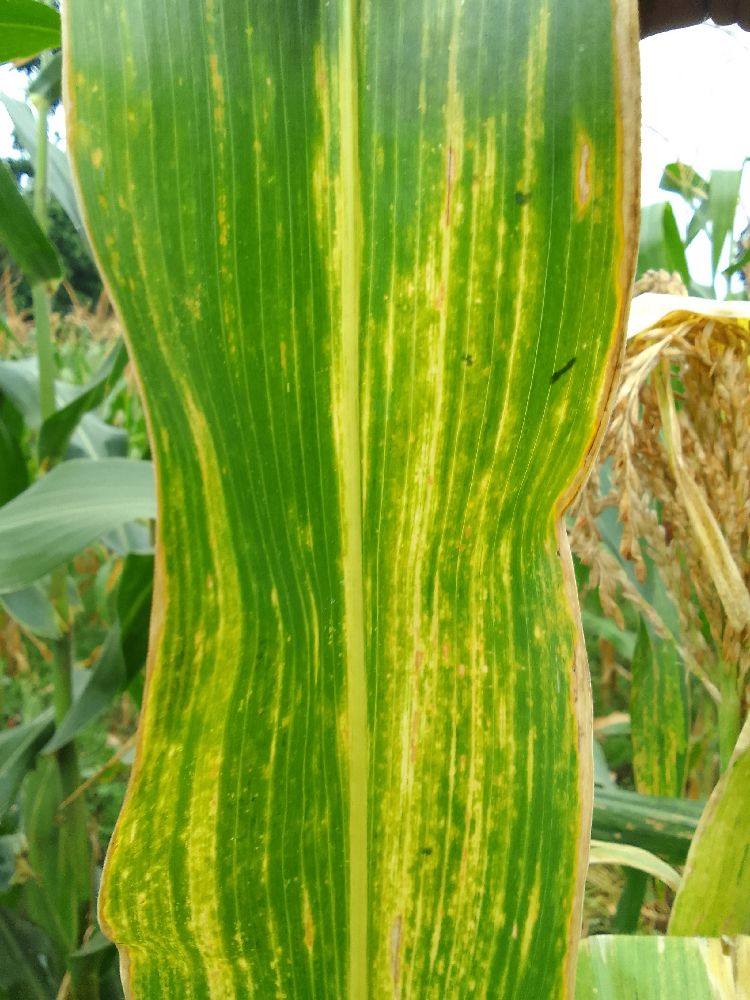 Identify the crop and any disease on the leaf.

maize, maize lethal necrosis
